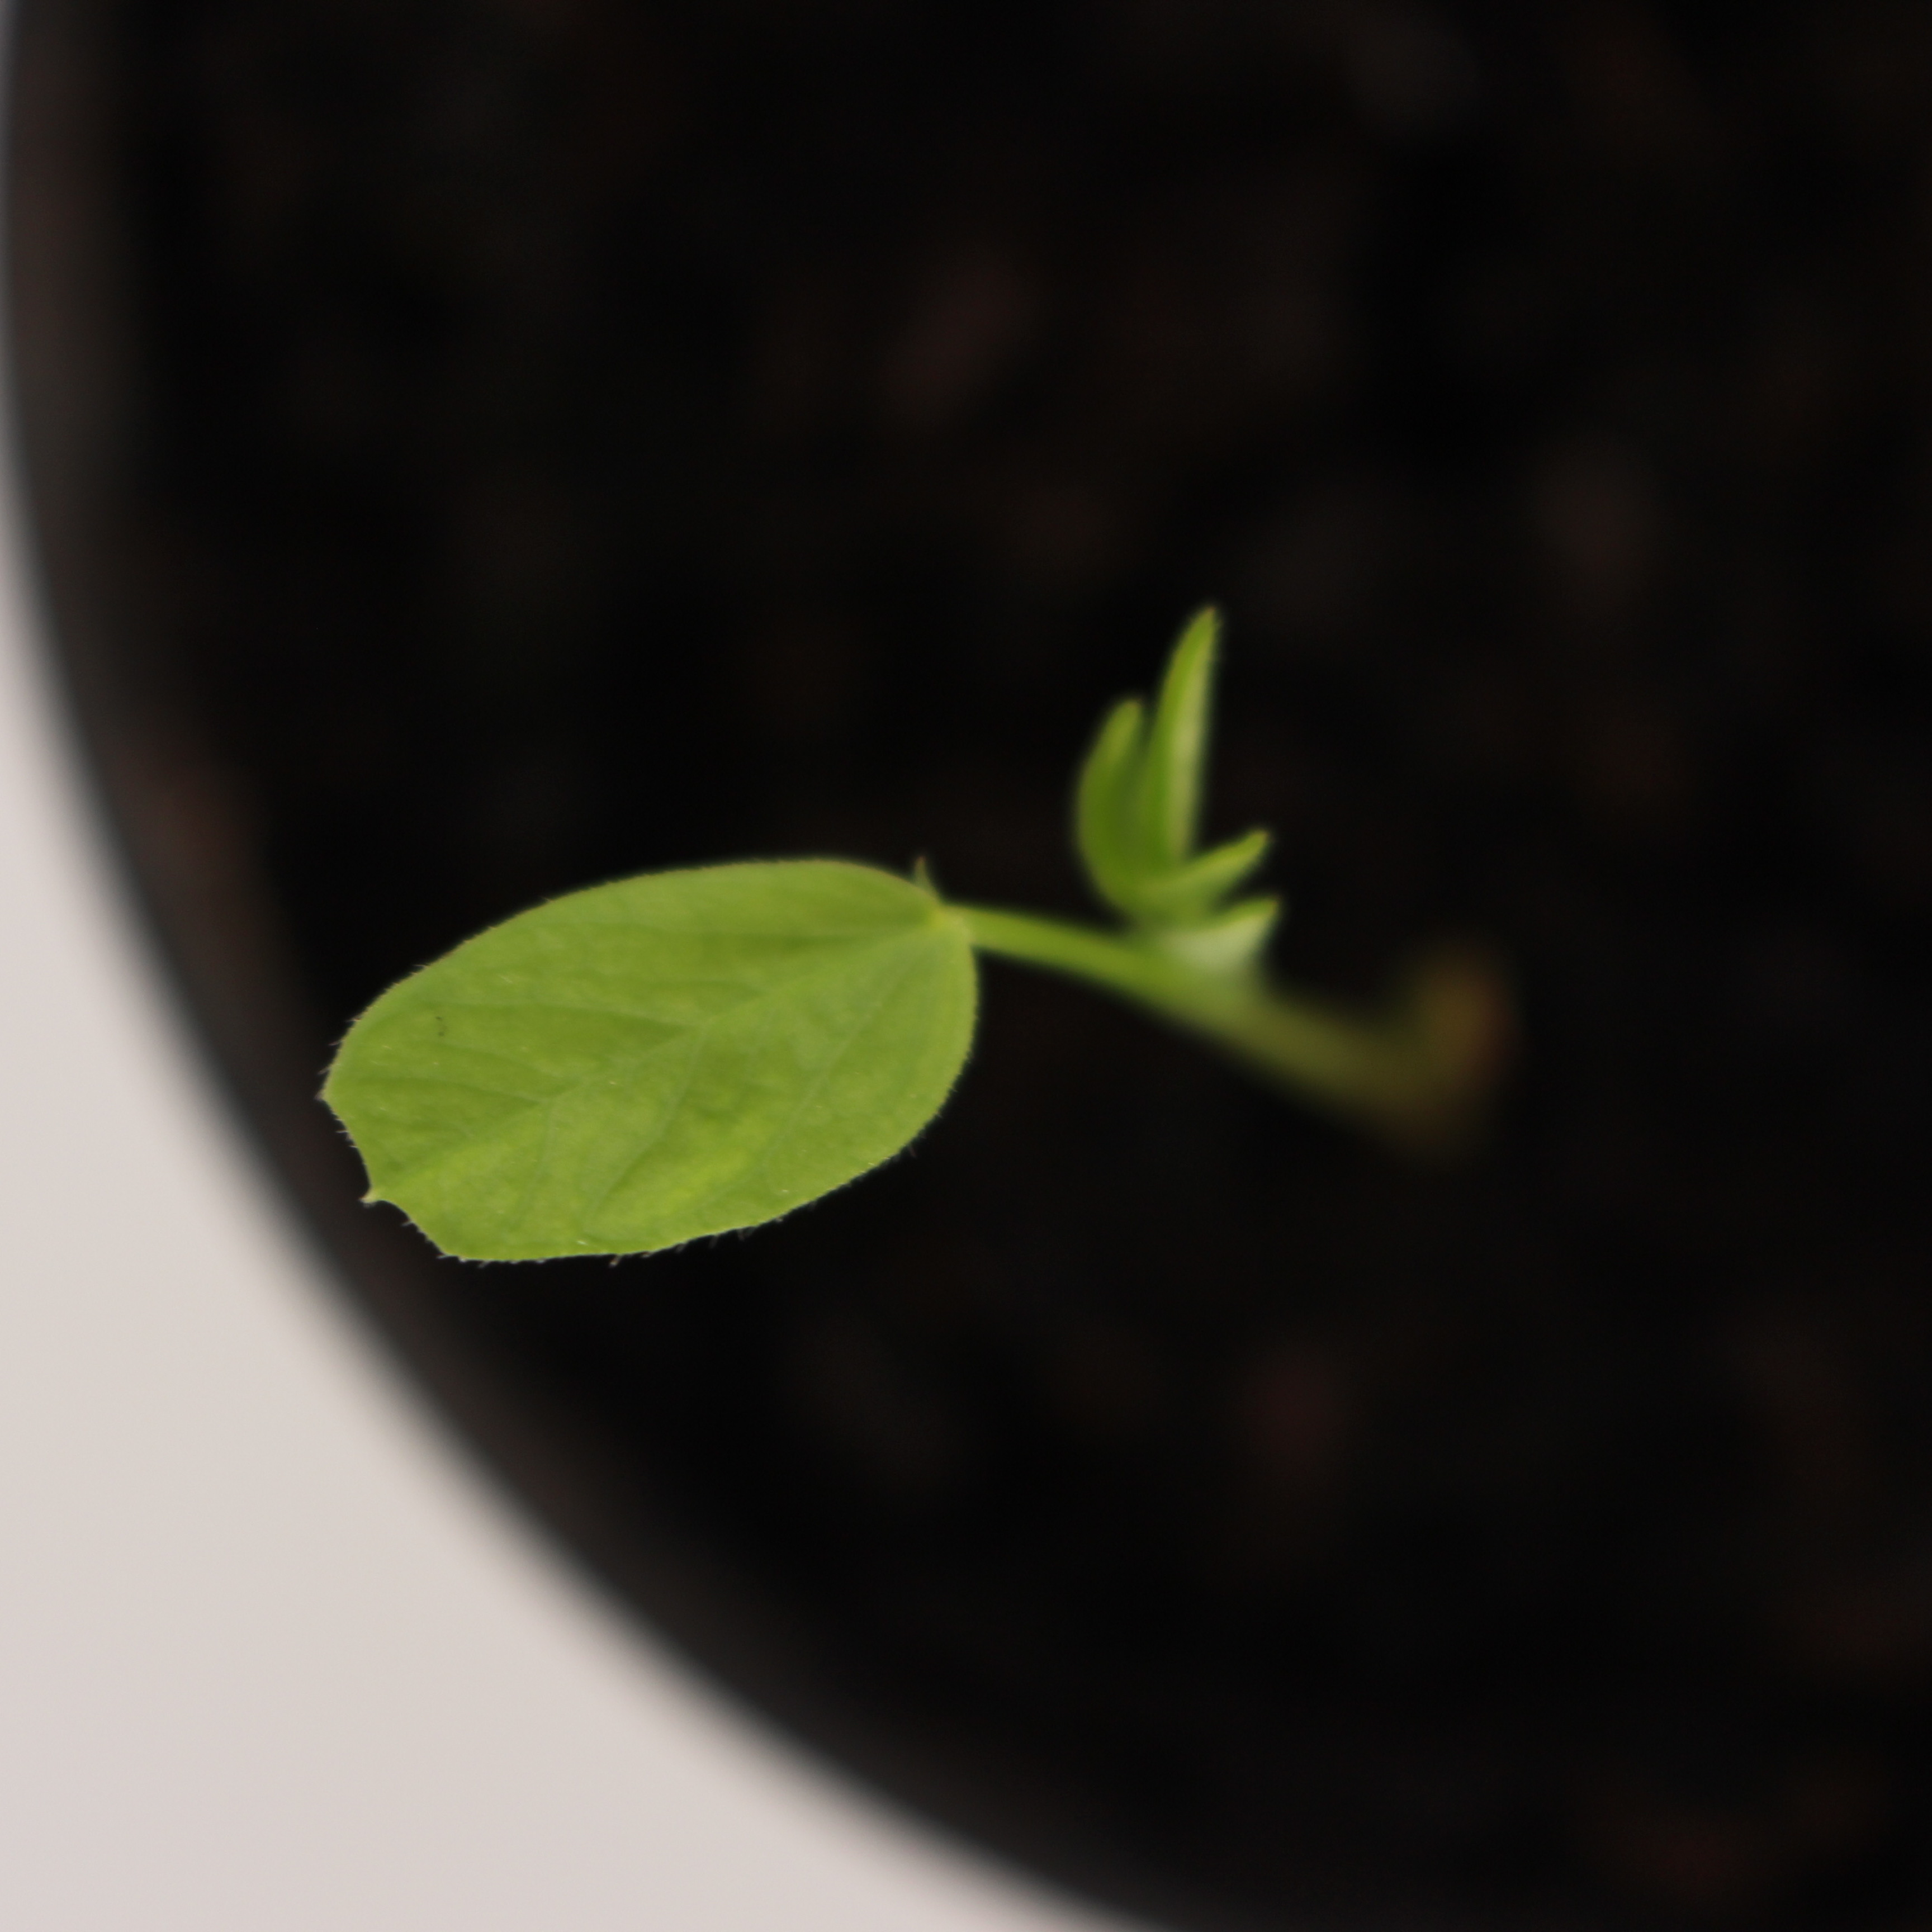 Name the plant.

Vicia sativa
